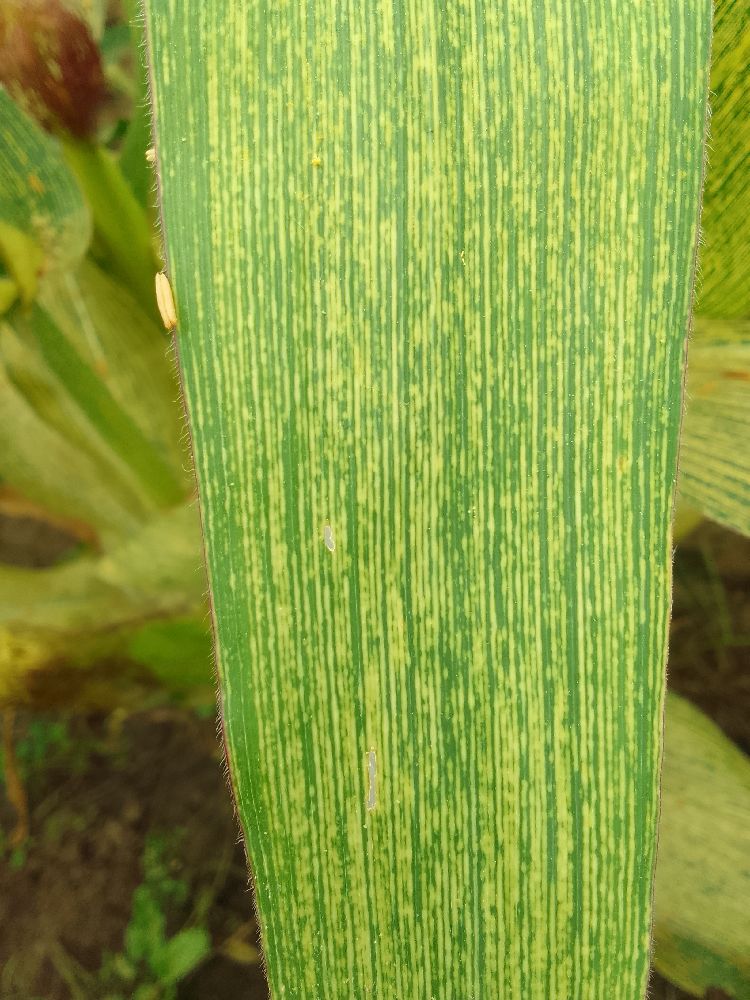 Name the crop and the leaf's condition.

maize, maize streak virus
